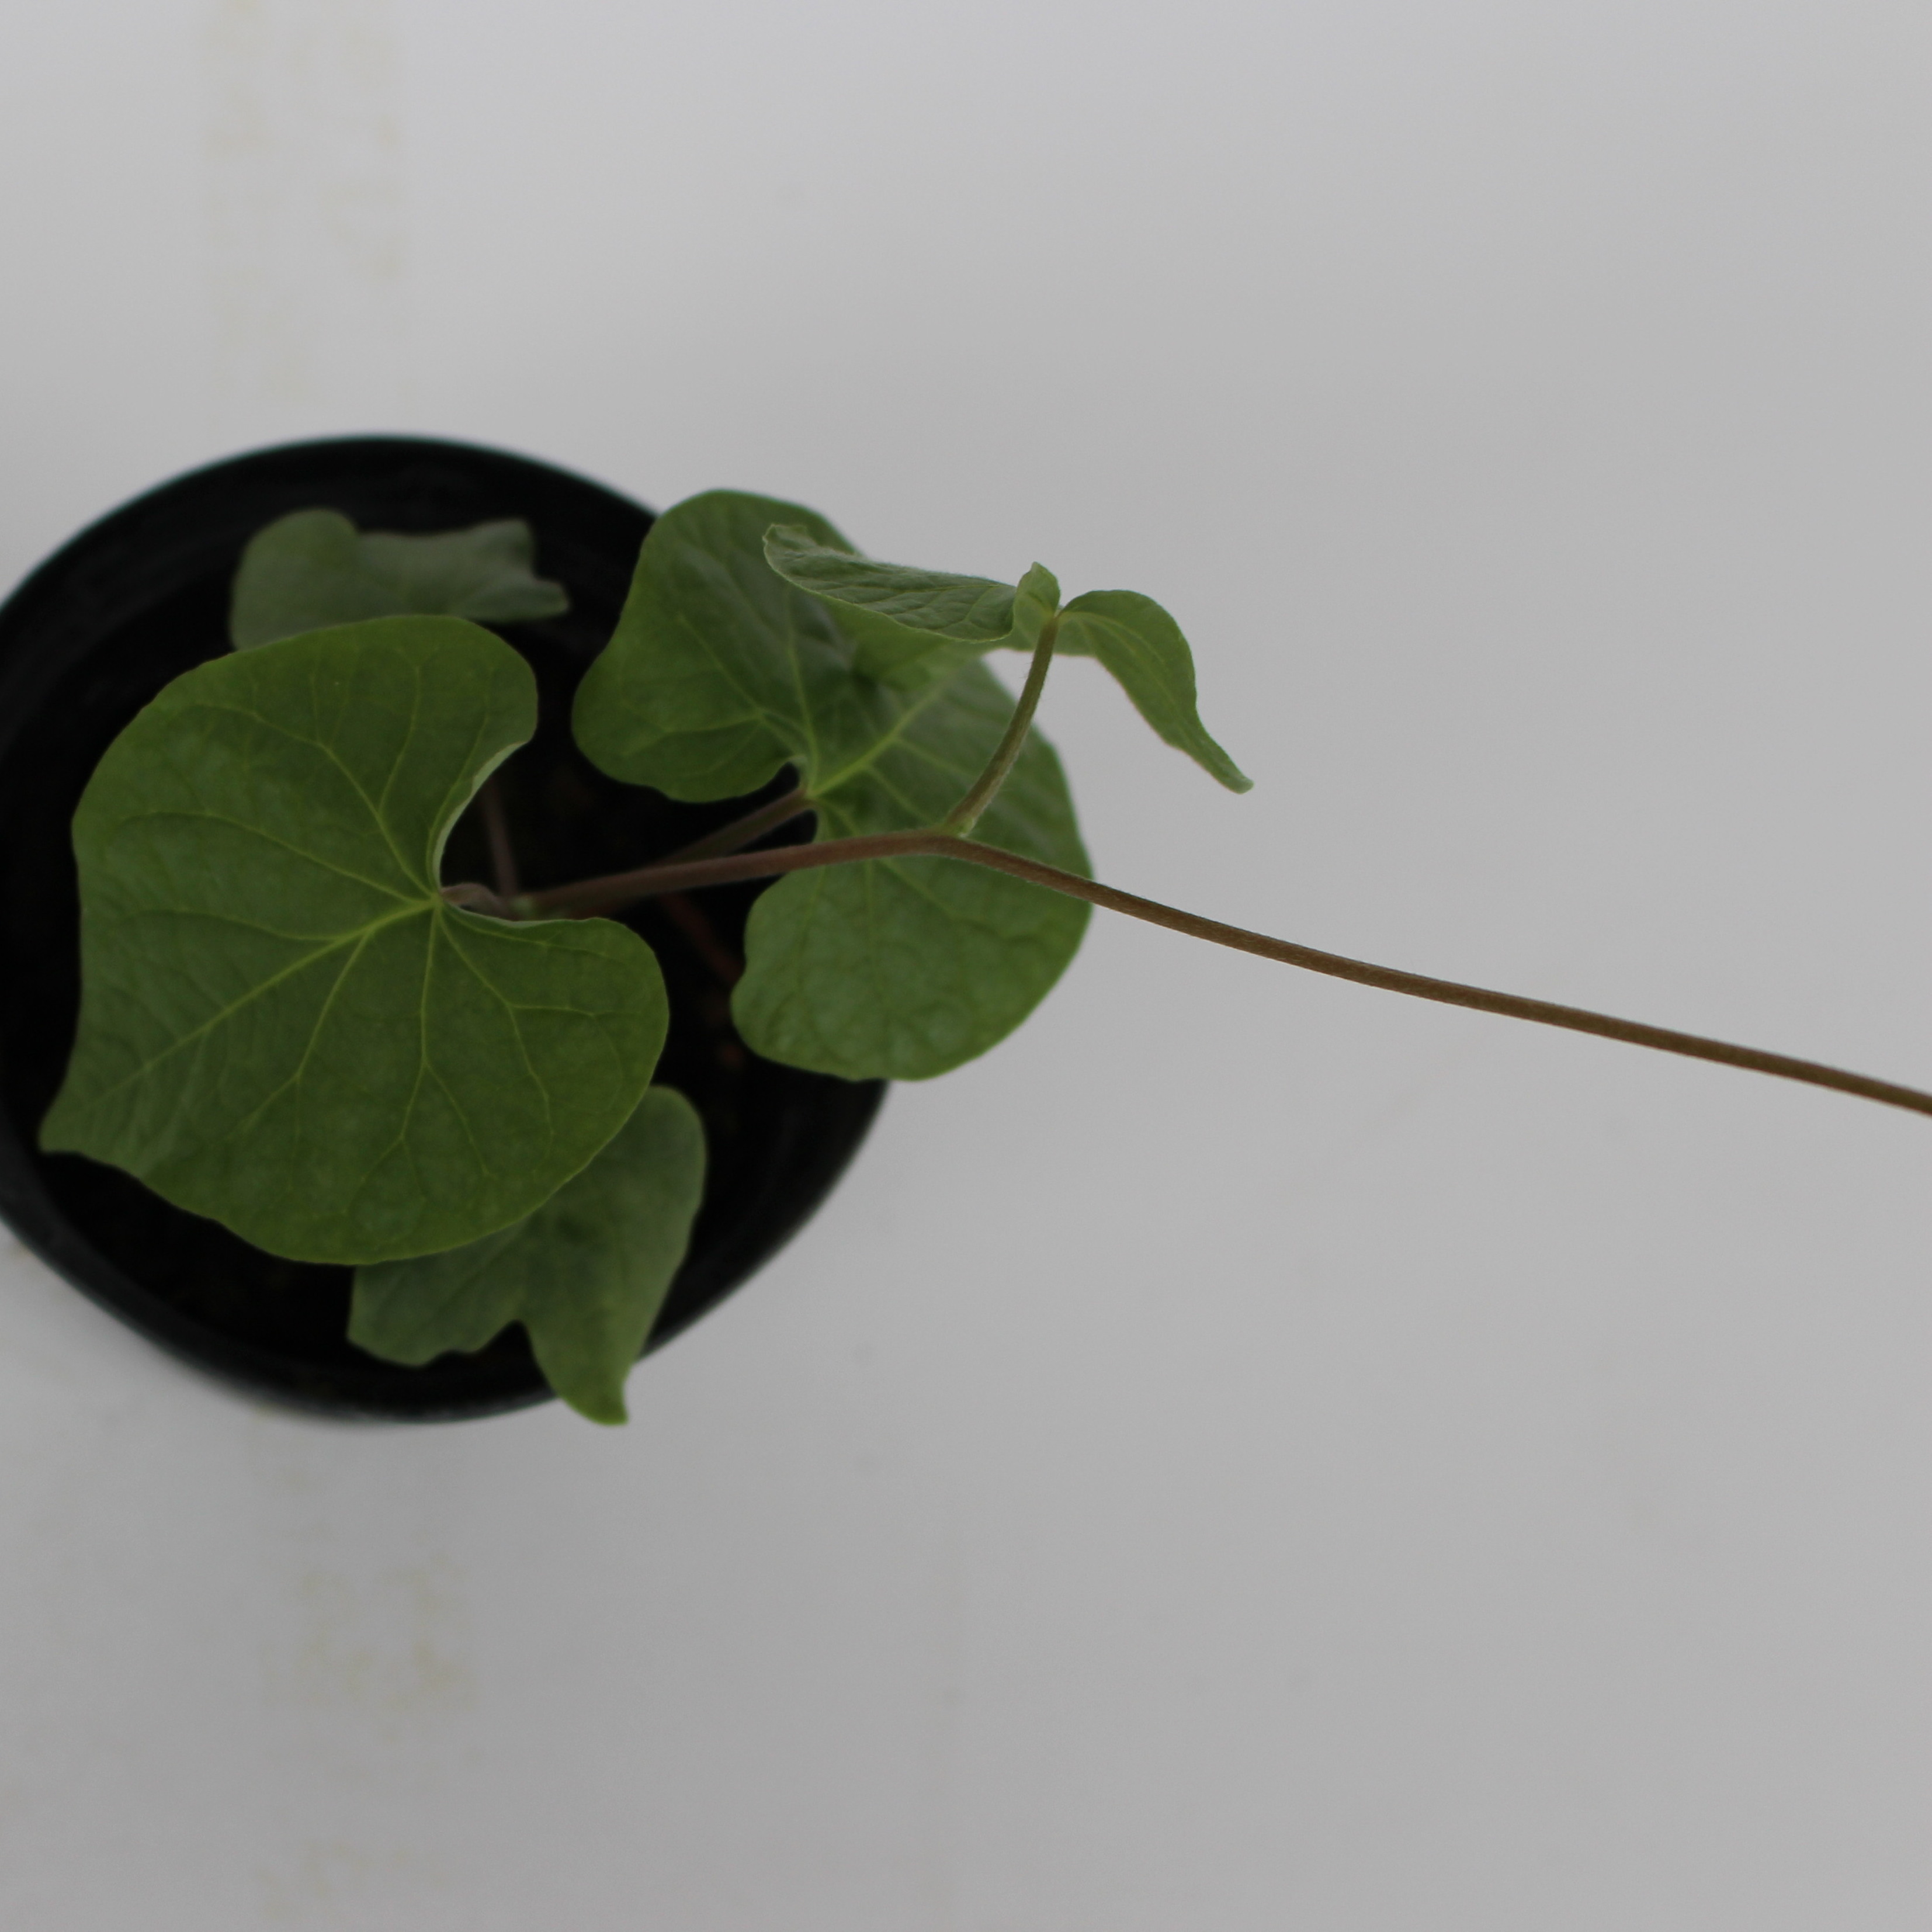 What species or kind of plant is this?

Convolvulus arvensis
